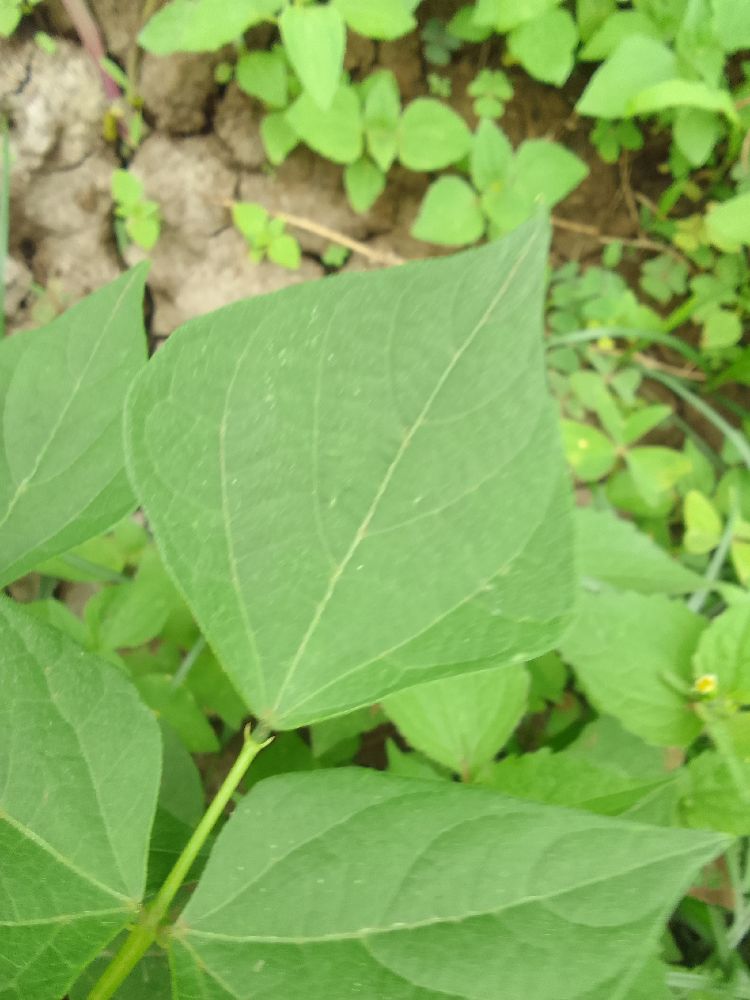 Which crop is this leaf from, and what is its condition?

common bean, healthy
